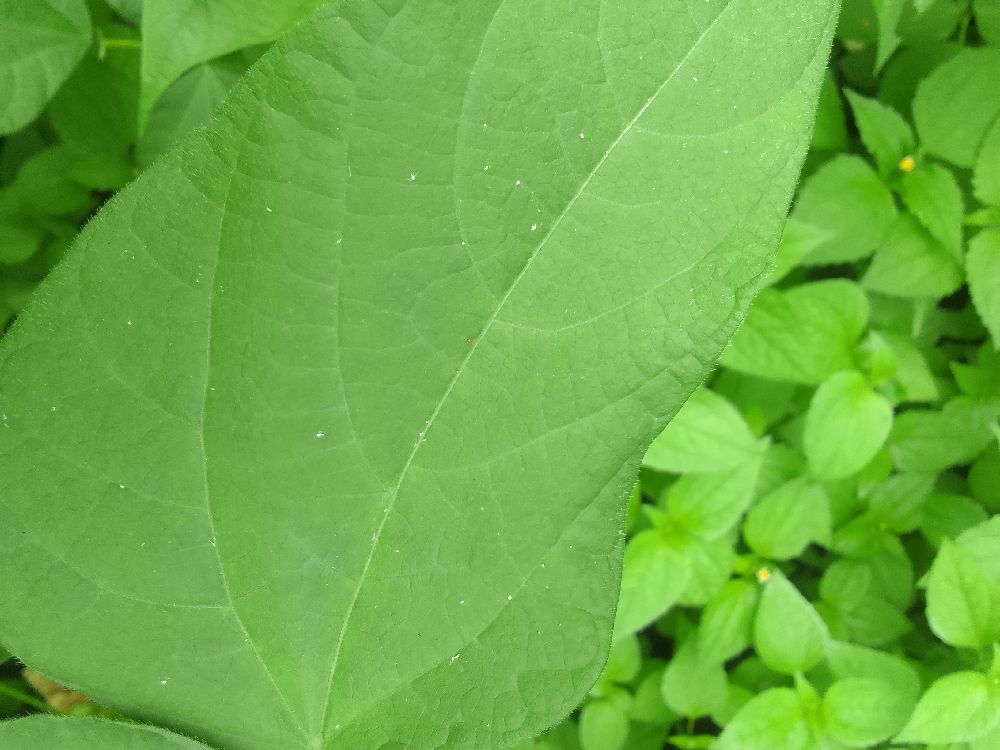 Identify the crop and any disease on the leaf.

common bean, healthy
